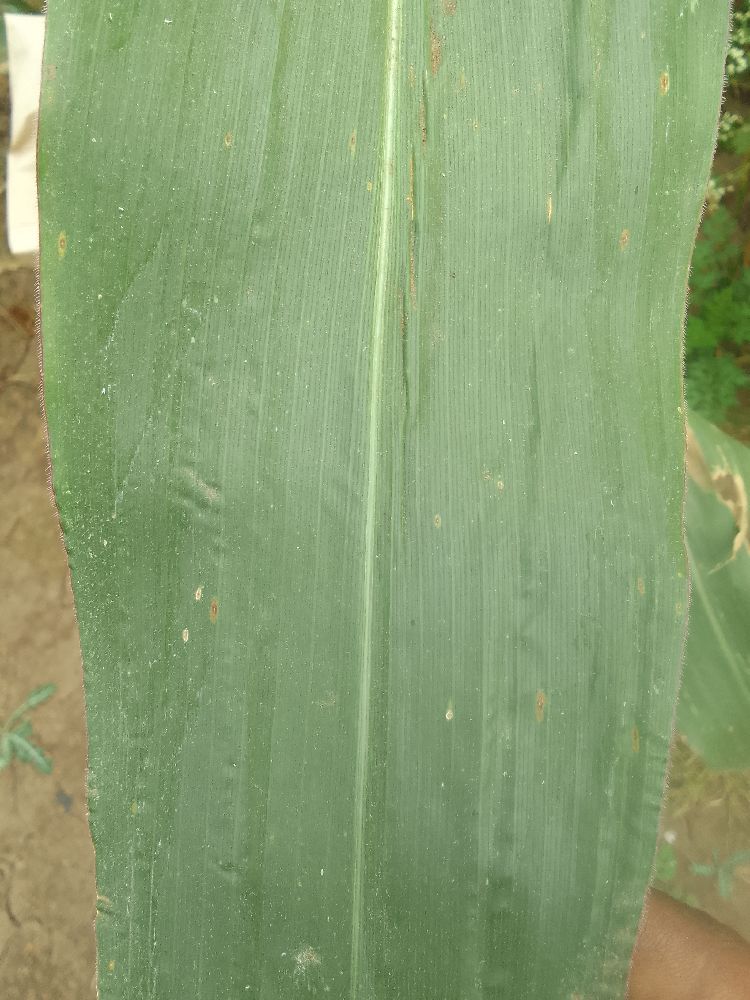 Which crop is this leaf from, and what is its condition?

maize, healthy
